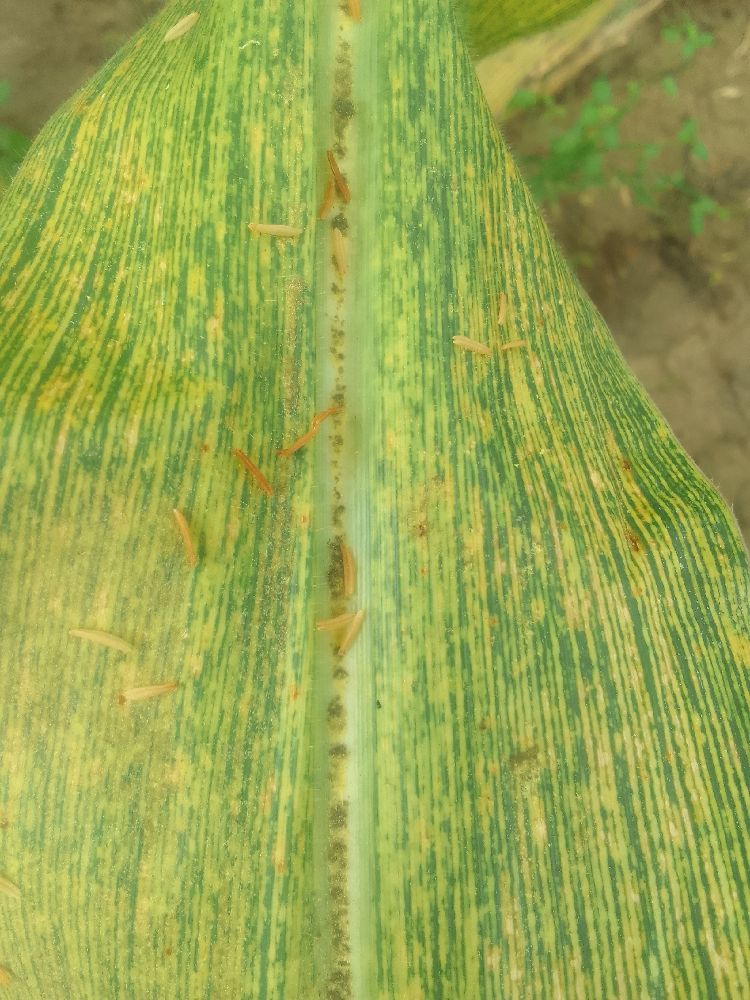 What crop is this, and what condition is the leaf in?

maize, maize streak virus
